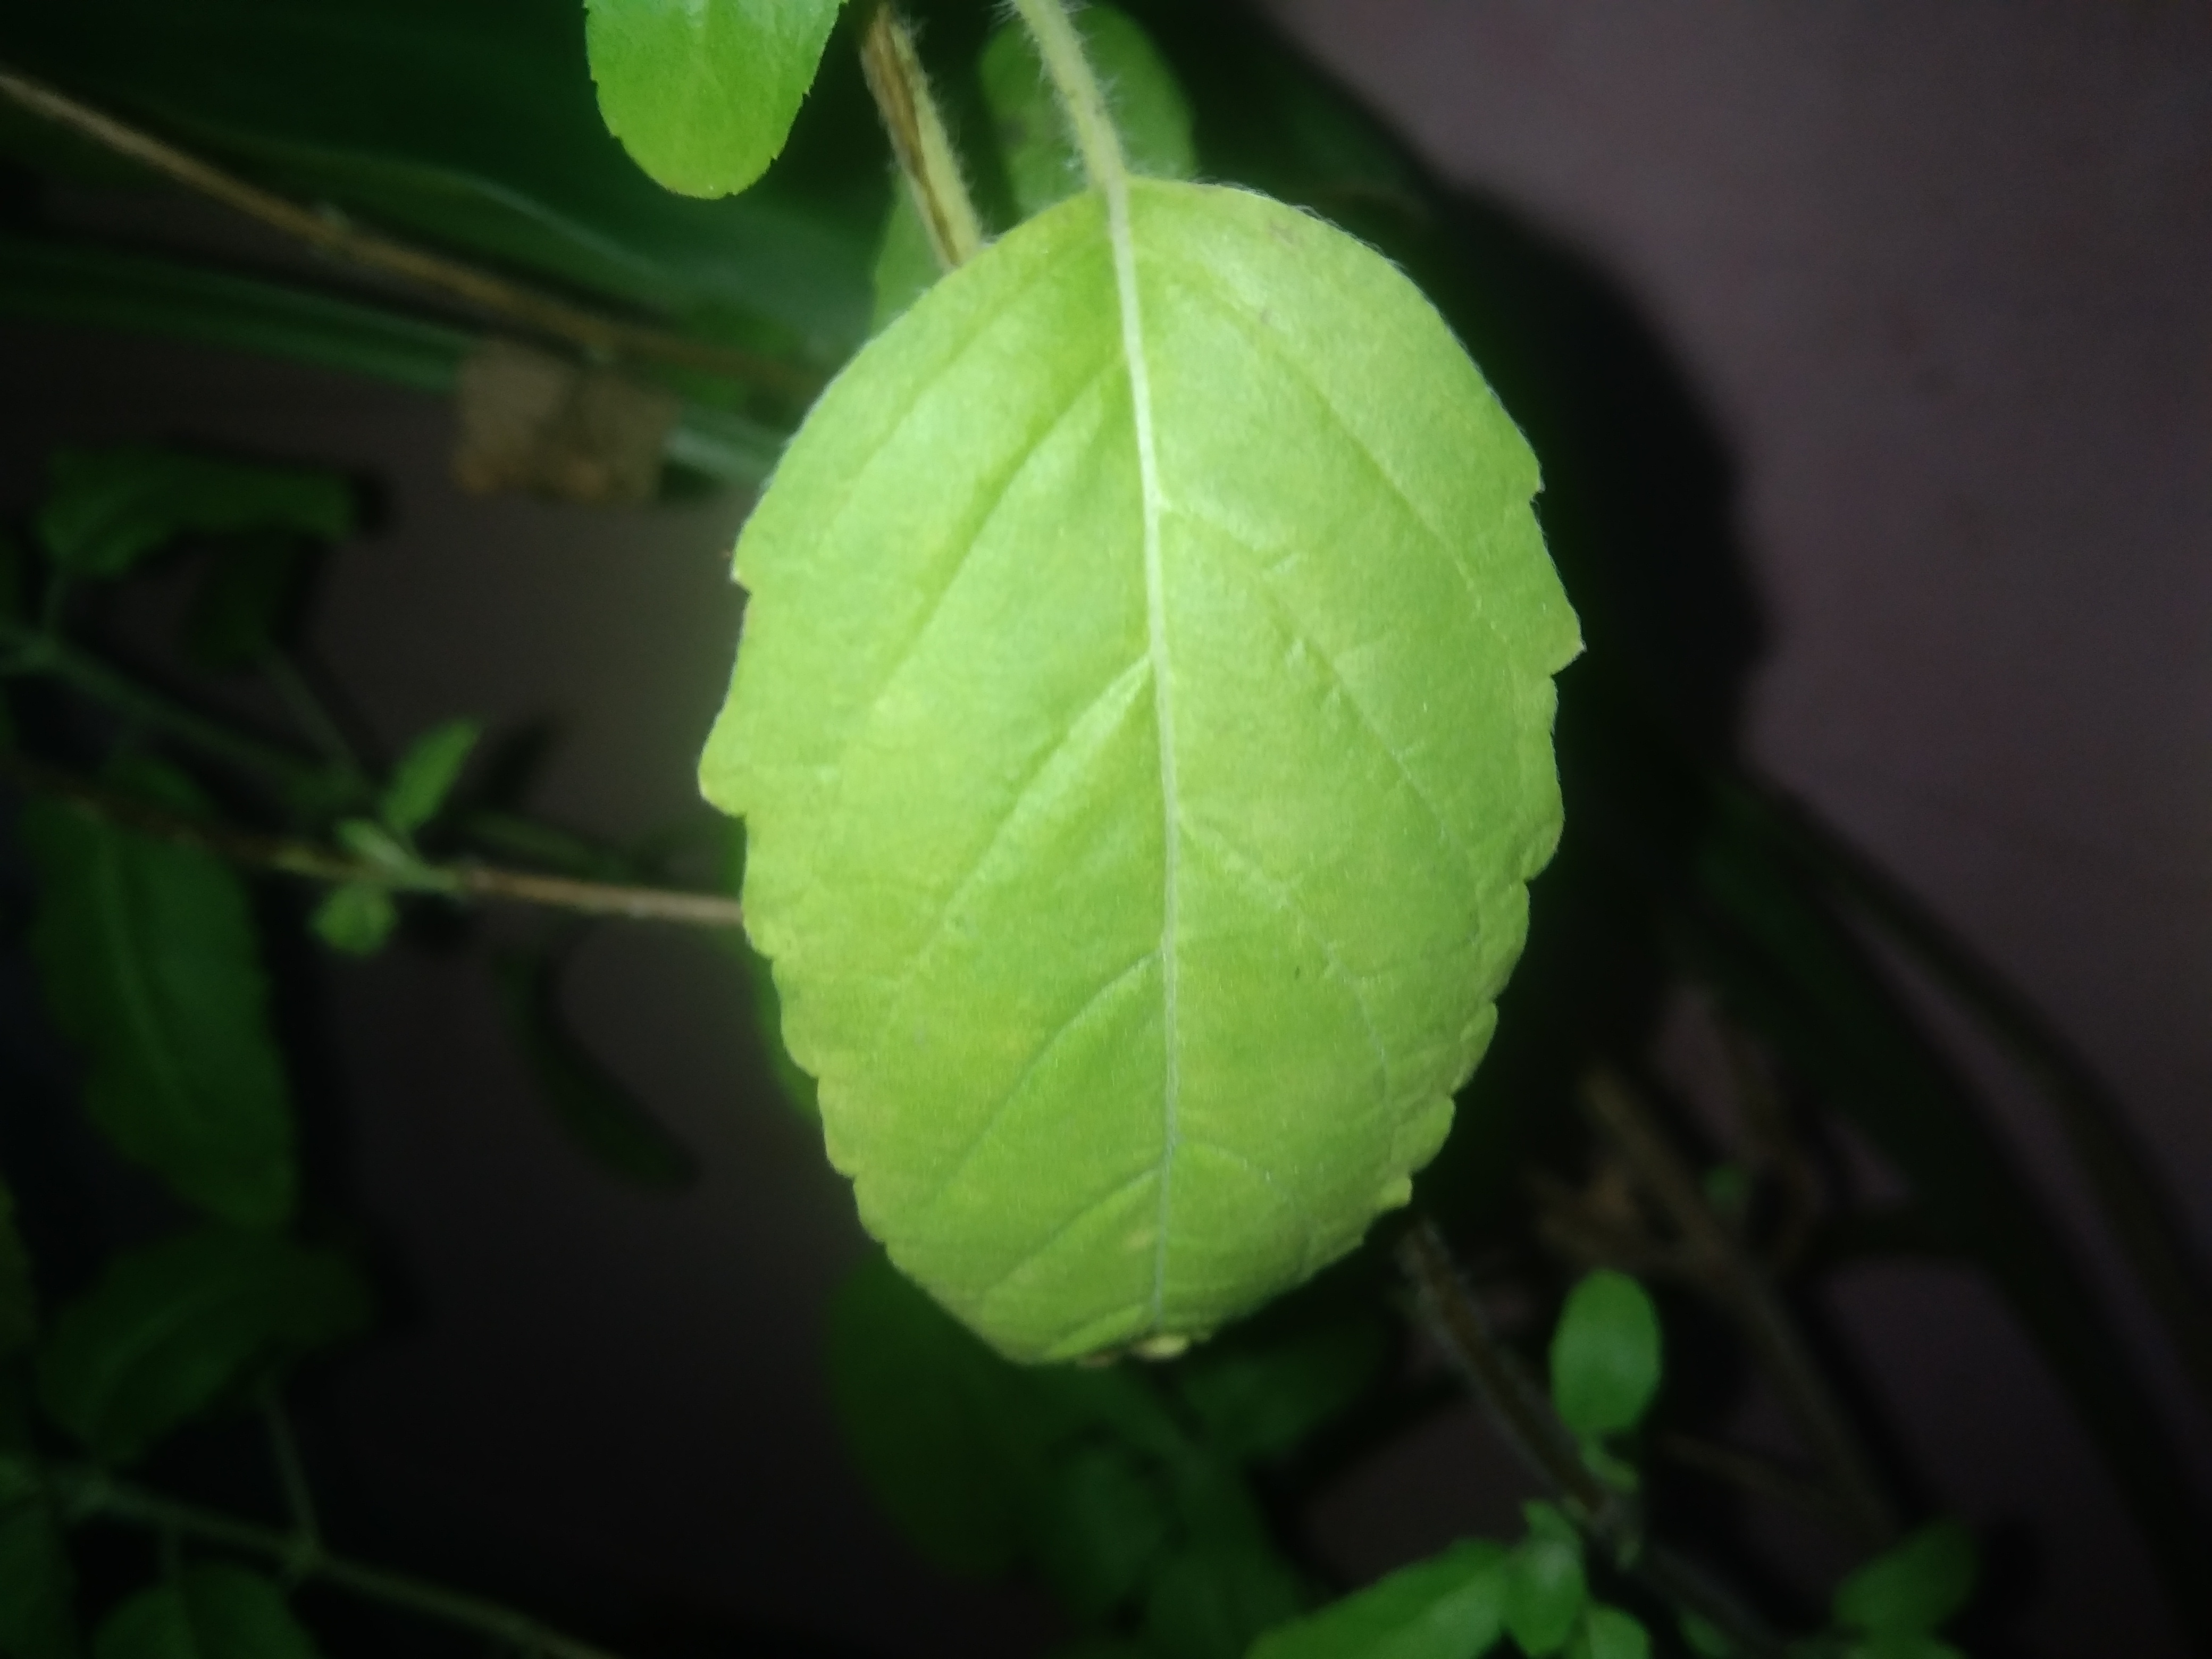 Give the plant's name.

tulshi
